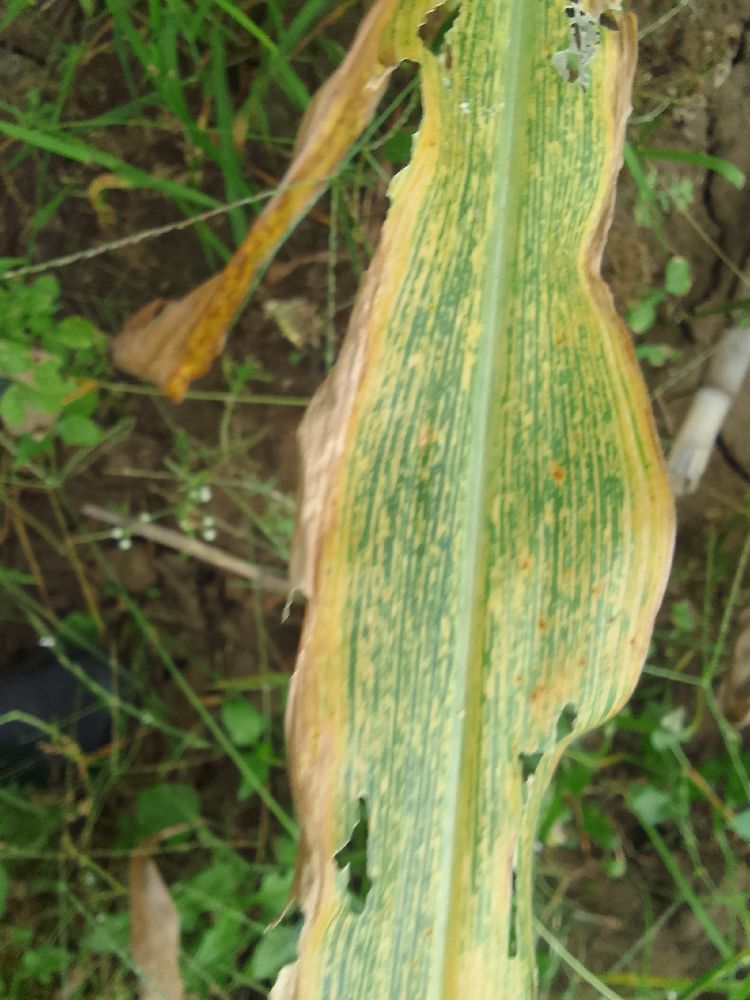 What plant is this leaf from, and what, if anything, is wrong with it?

maize, maize streak virus
